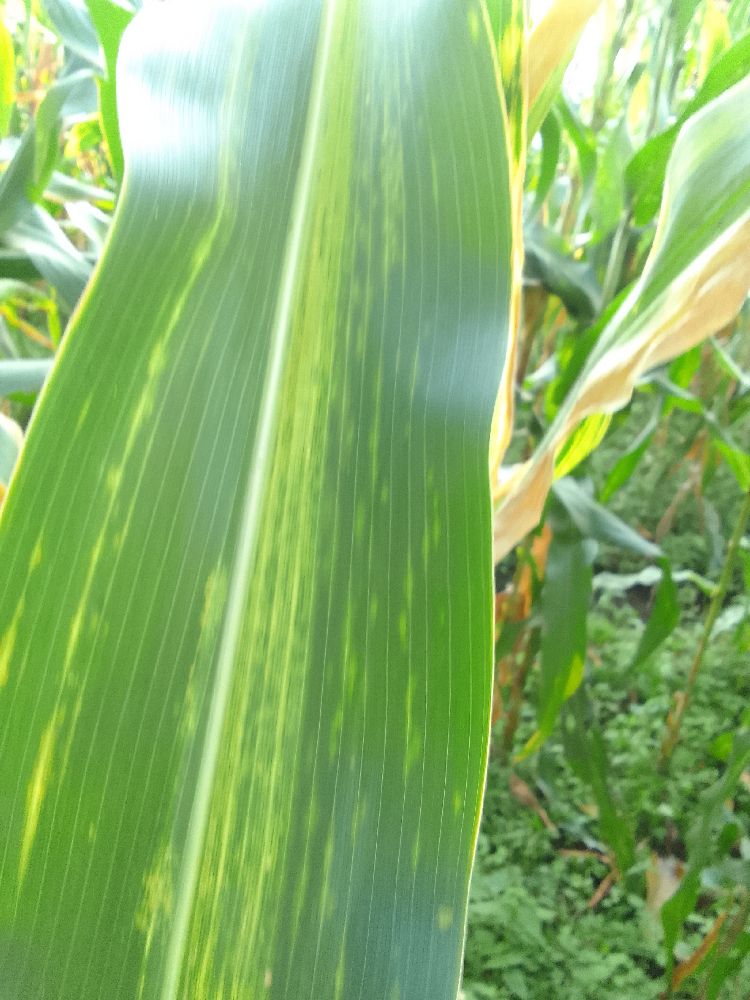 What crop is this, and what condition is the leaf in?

maize, maize lethal necrosis
